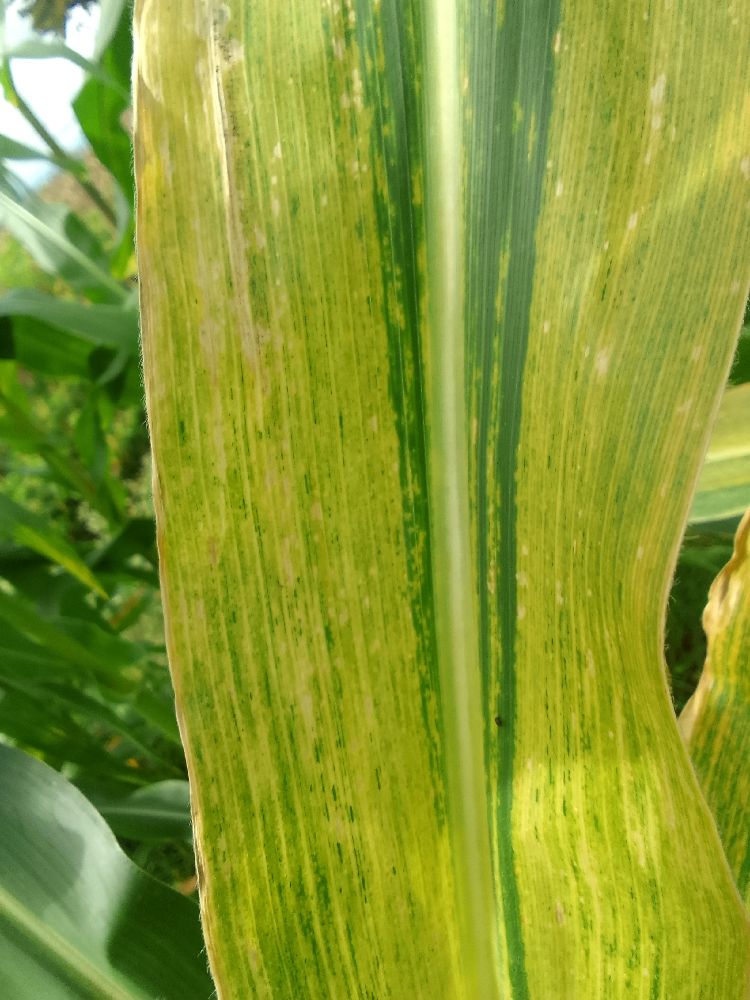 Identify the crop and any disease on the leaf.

maize, maize lethal necrosis
